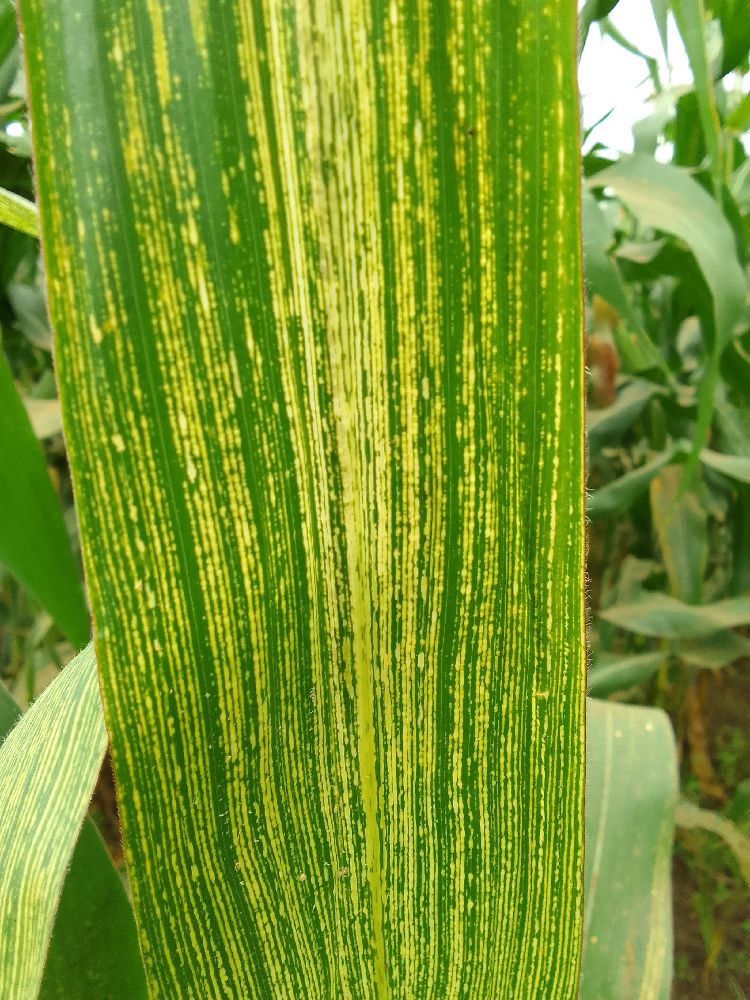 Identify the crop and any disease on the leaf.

maize, maize streak virus
